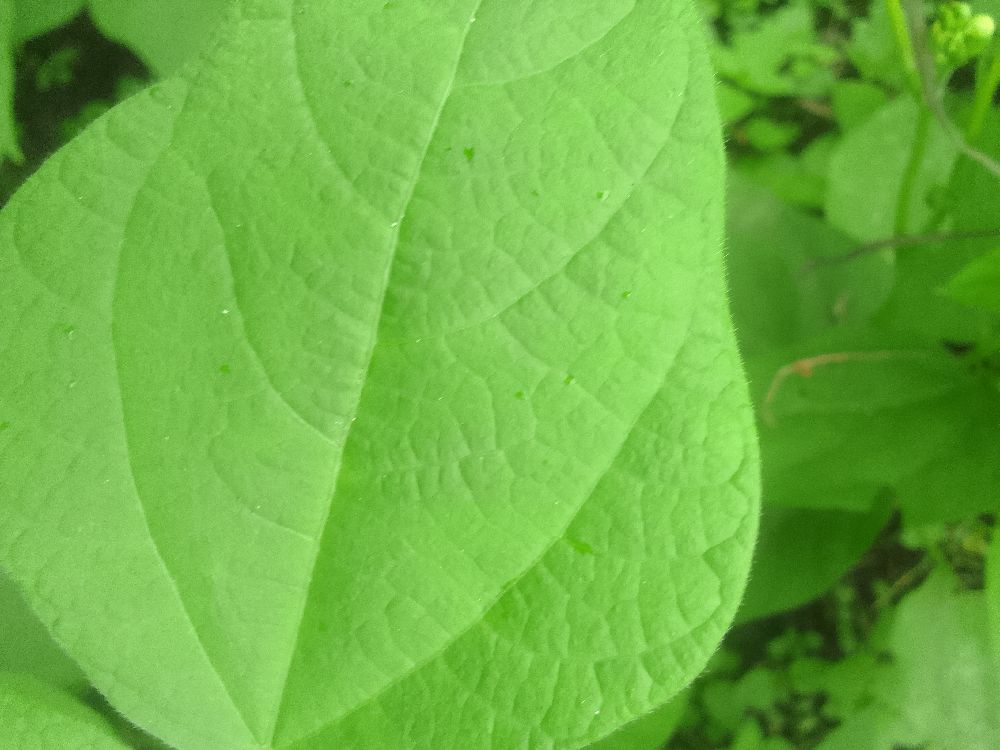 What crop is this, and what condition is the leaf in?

common bean, healthy
